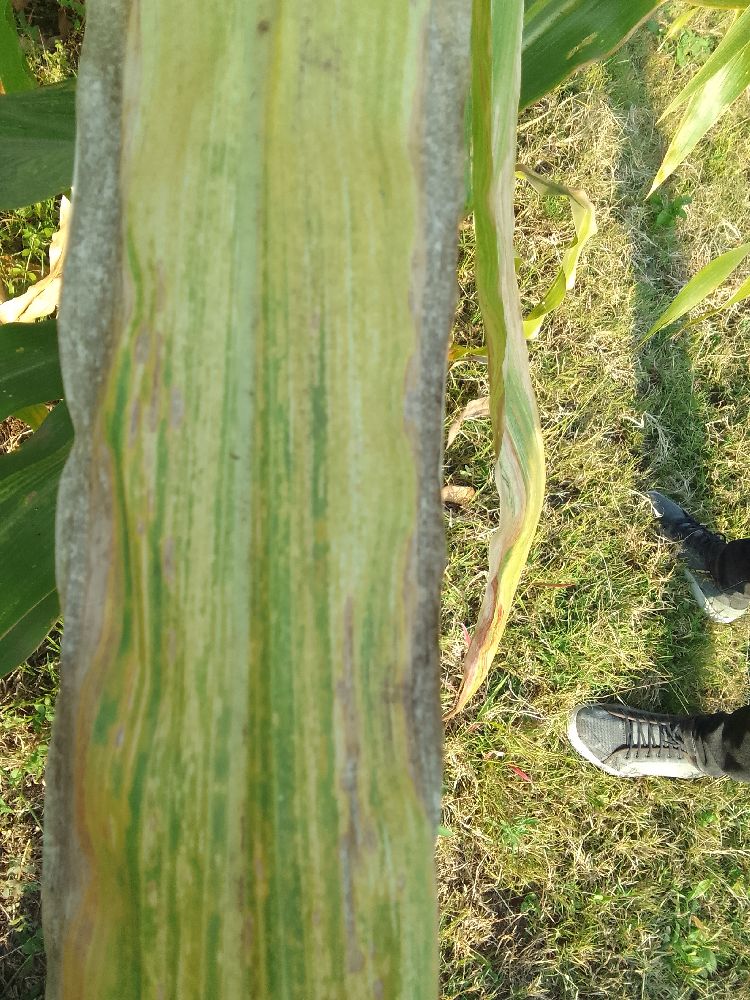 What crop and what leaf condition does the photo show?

maize, maize lethal necrosis
